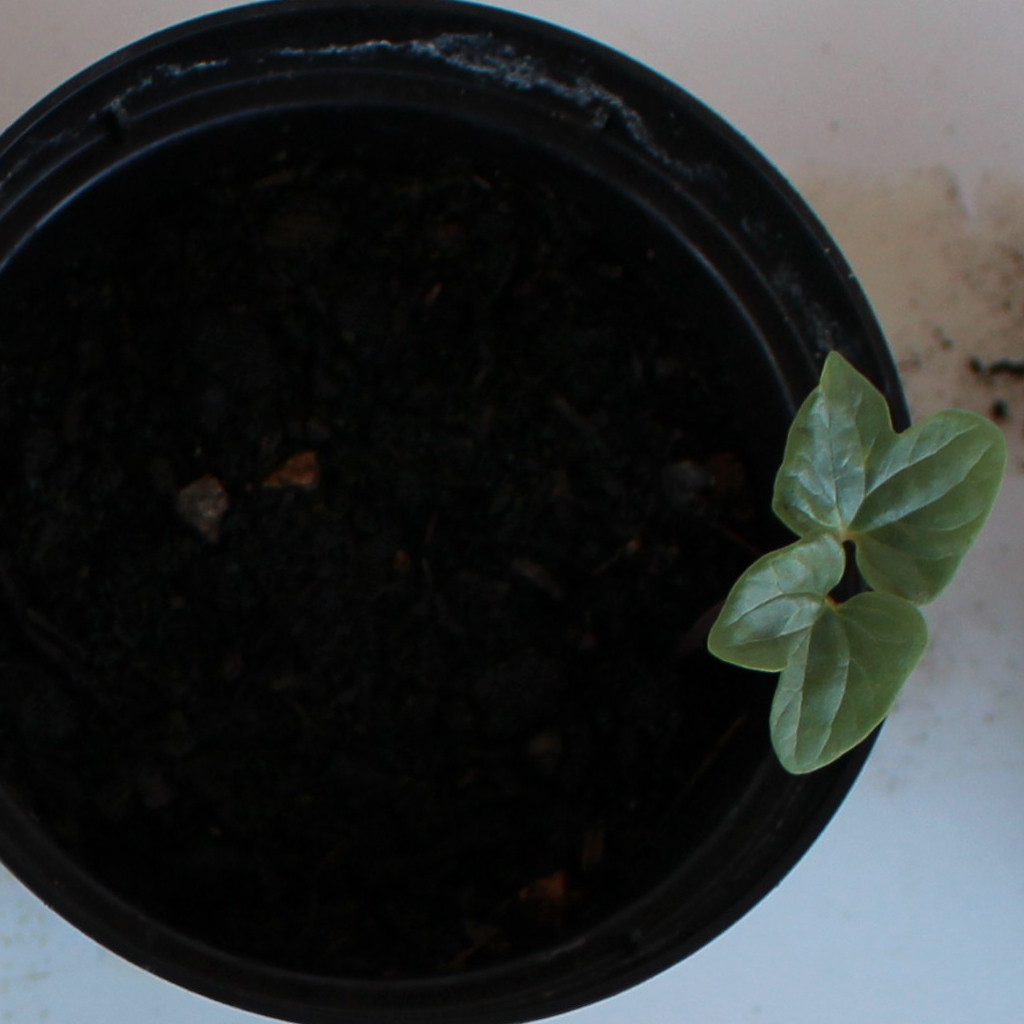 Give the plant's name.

Convolvulus arvensis
